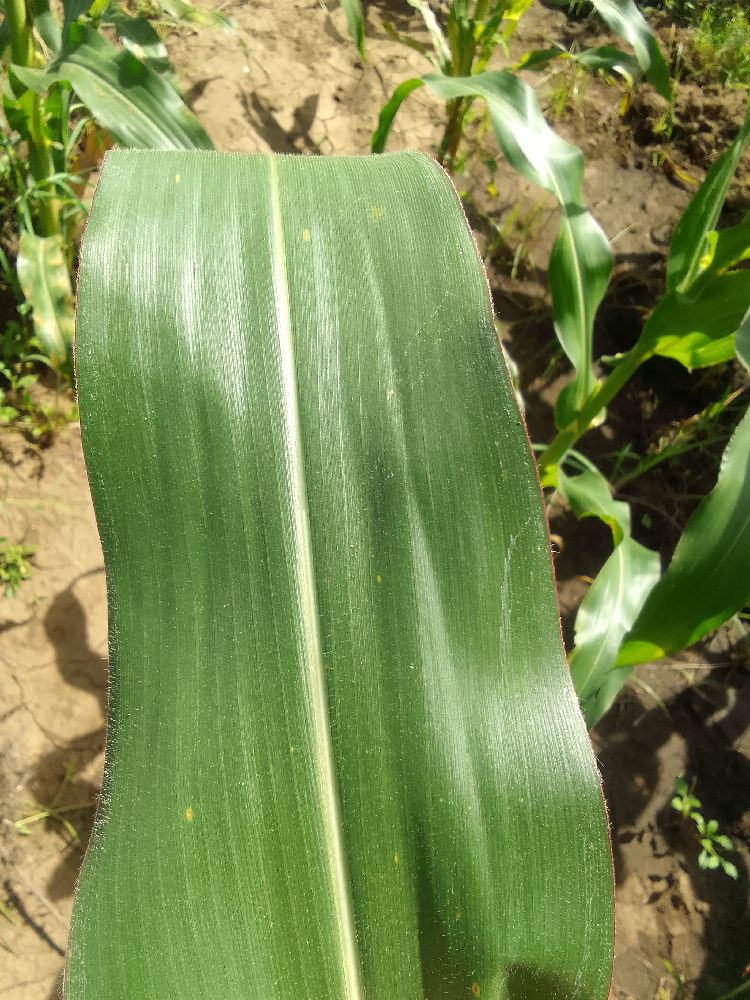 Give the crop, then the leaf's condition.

maize, healthy
